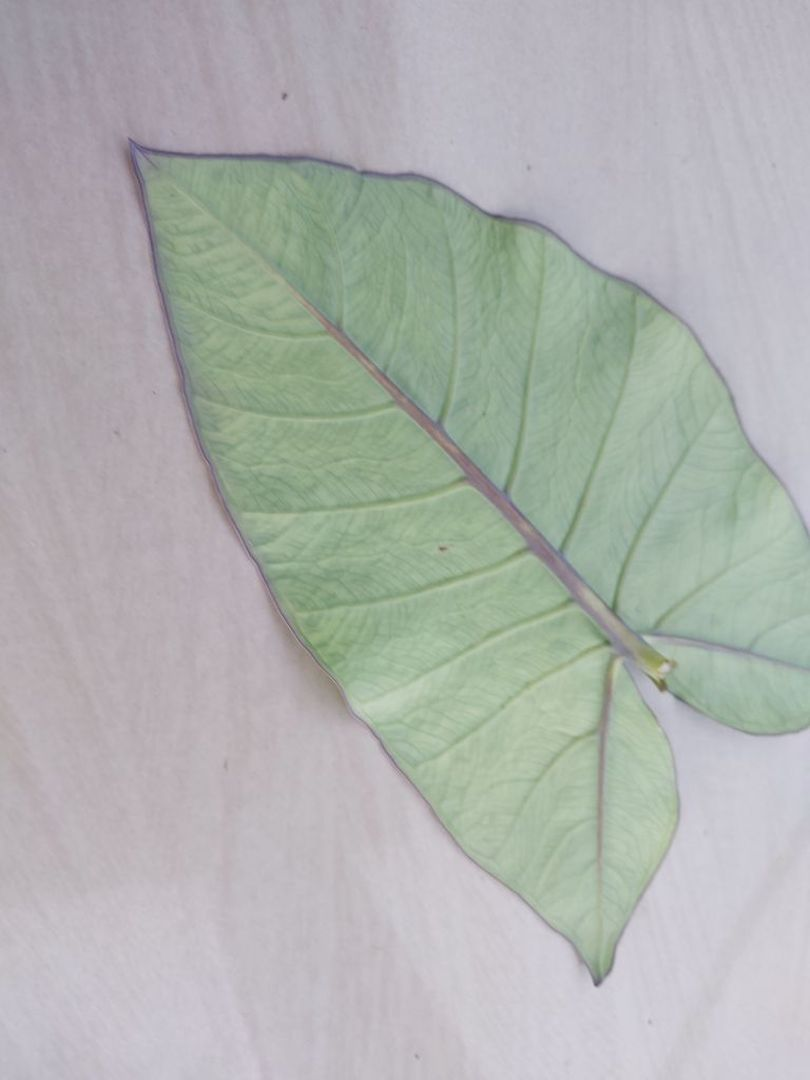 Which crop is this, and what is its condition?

taro, mosaic
